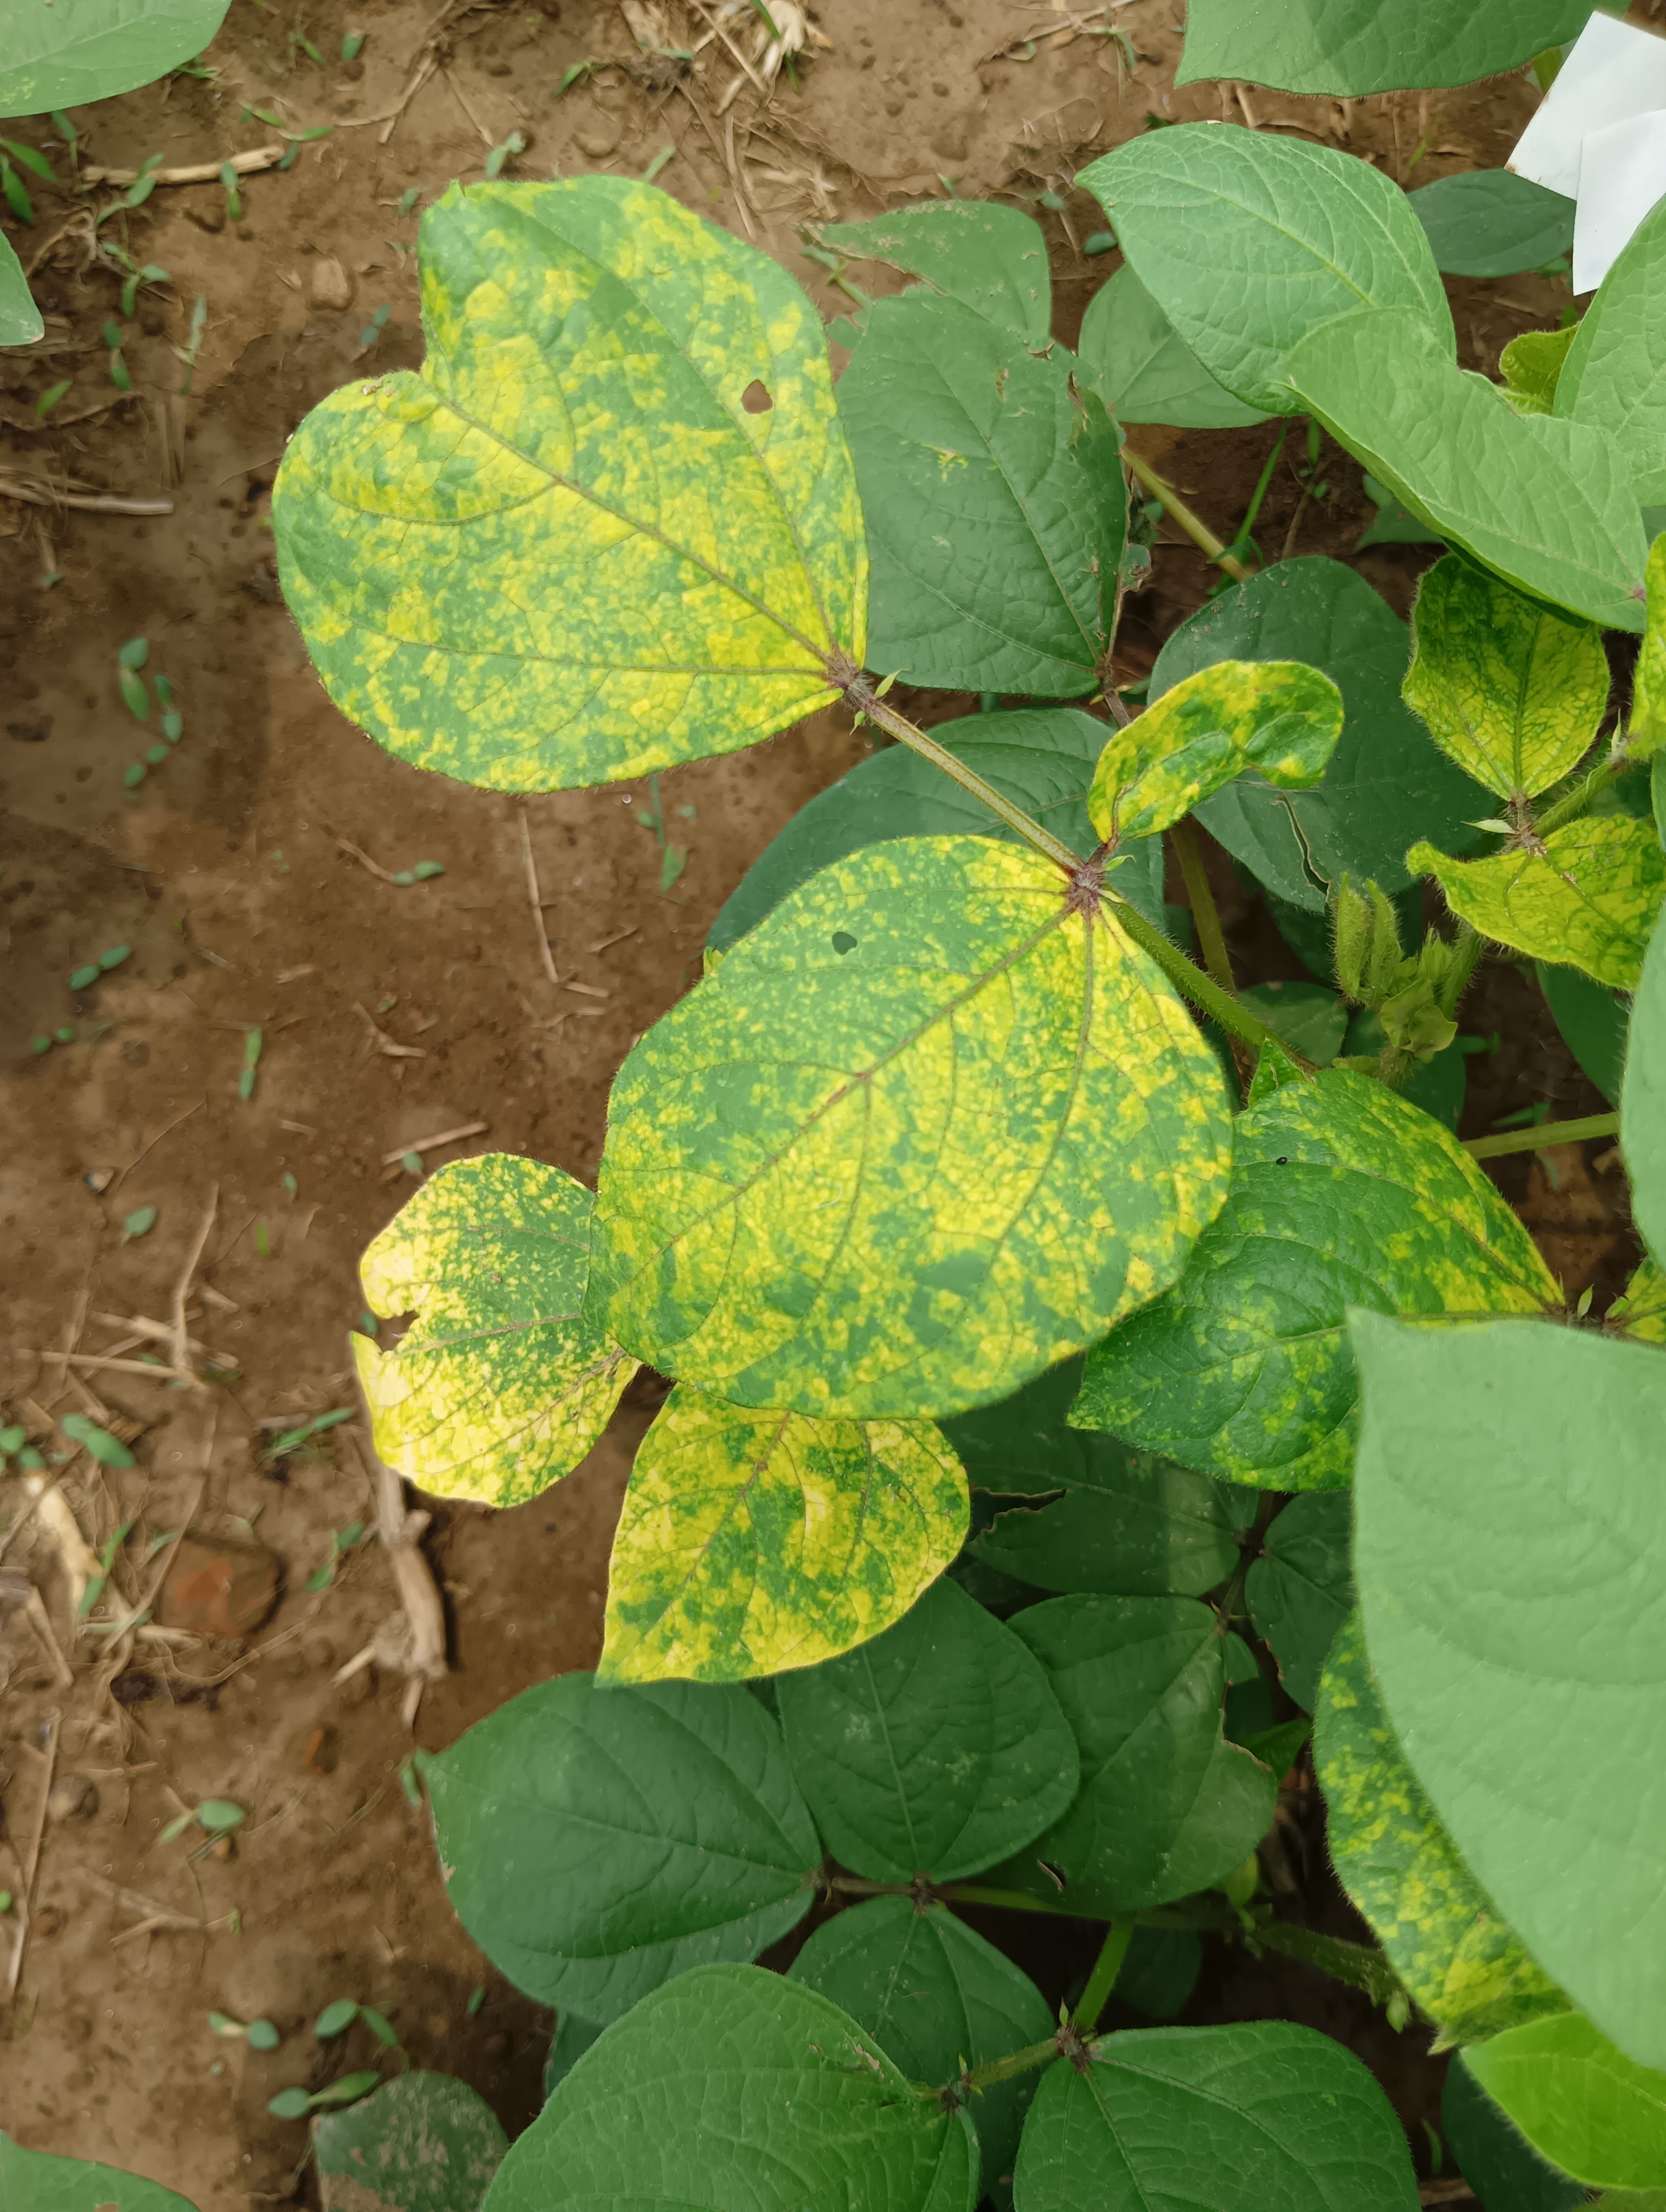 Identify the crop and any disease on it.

mungbean, yellow mosaic
